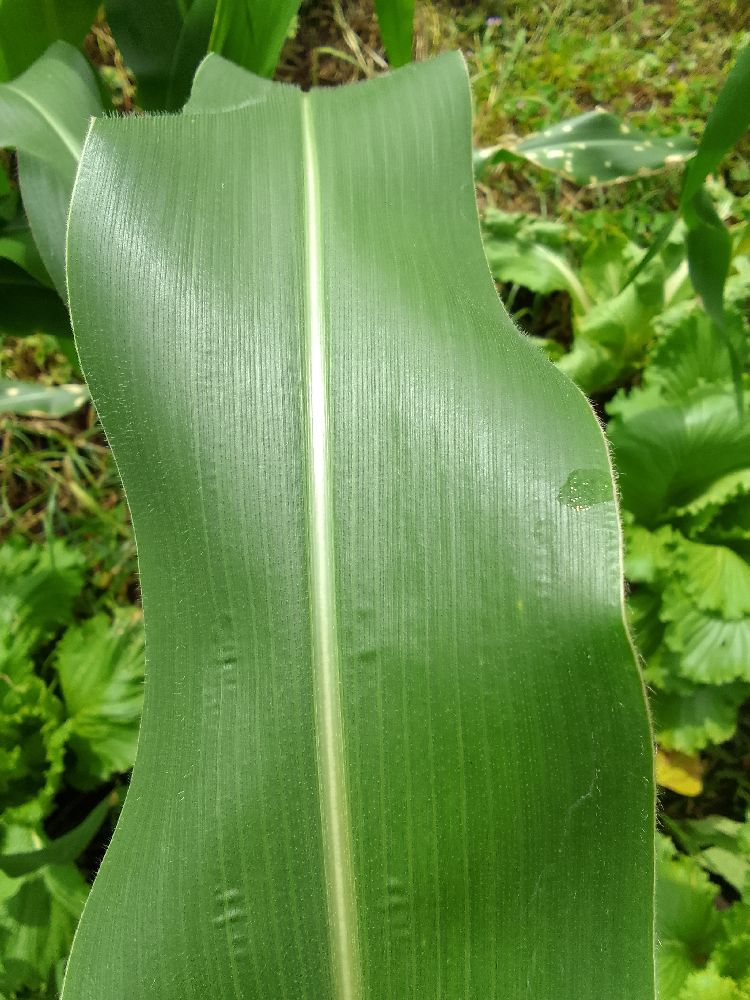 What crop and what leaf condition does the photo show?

maize, healthy
